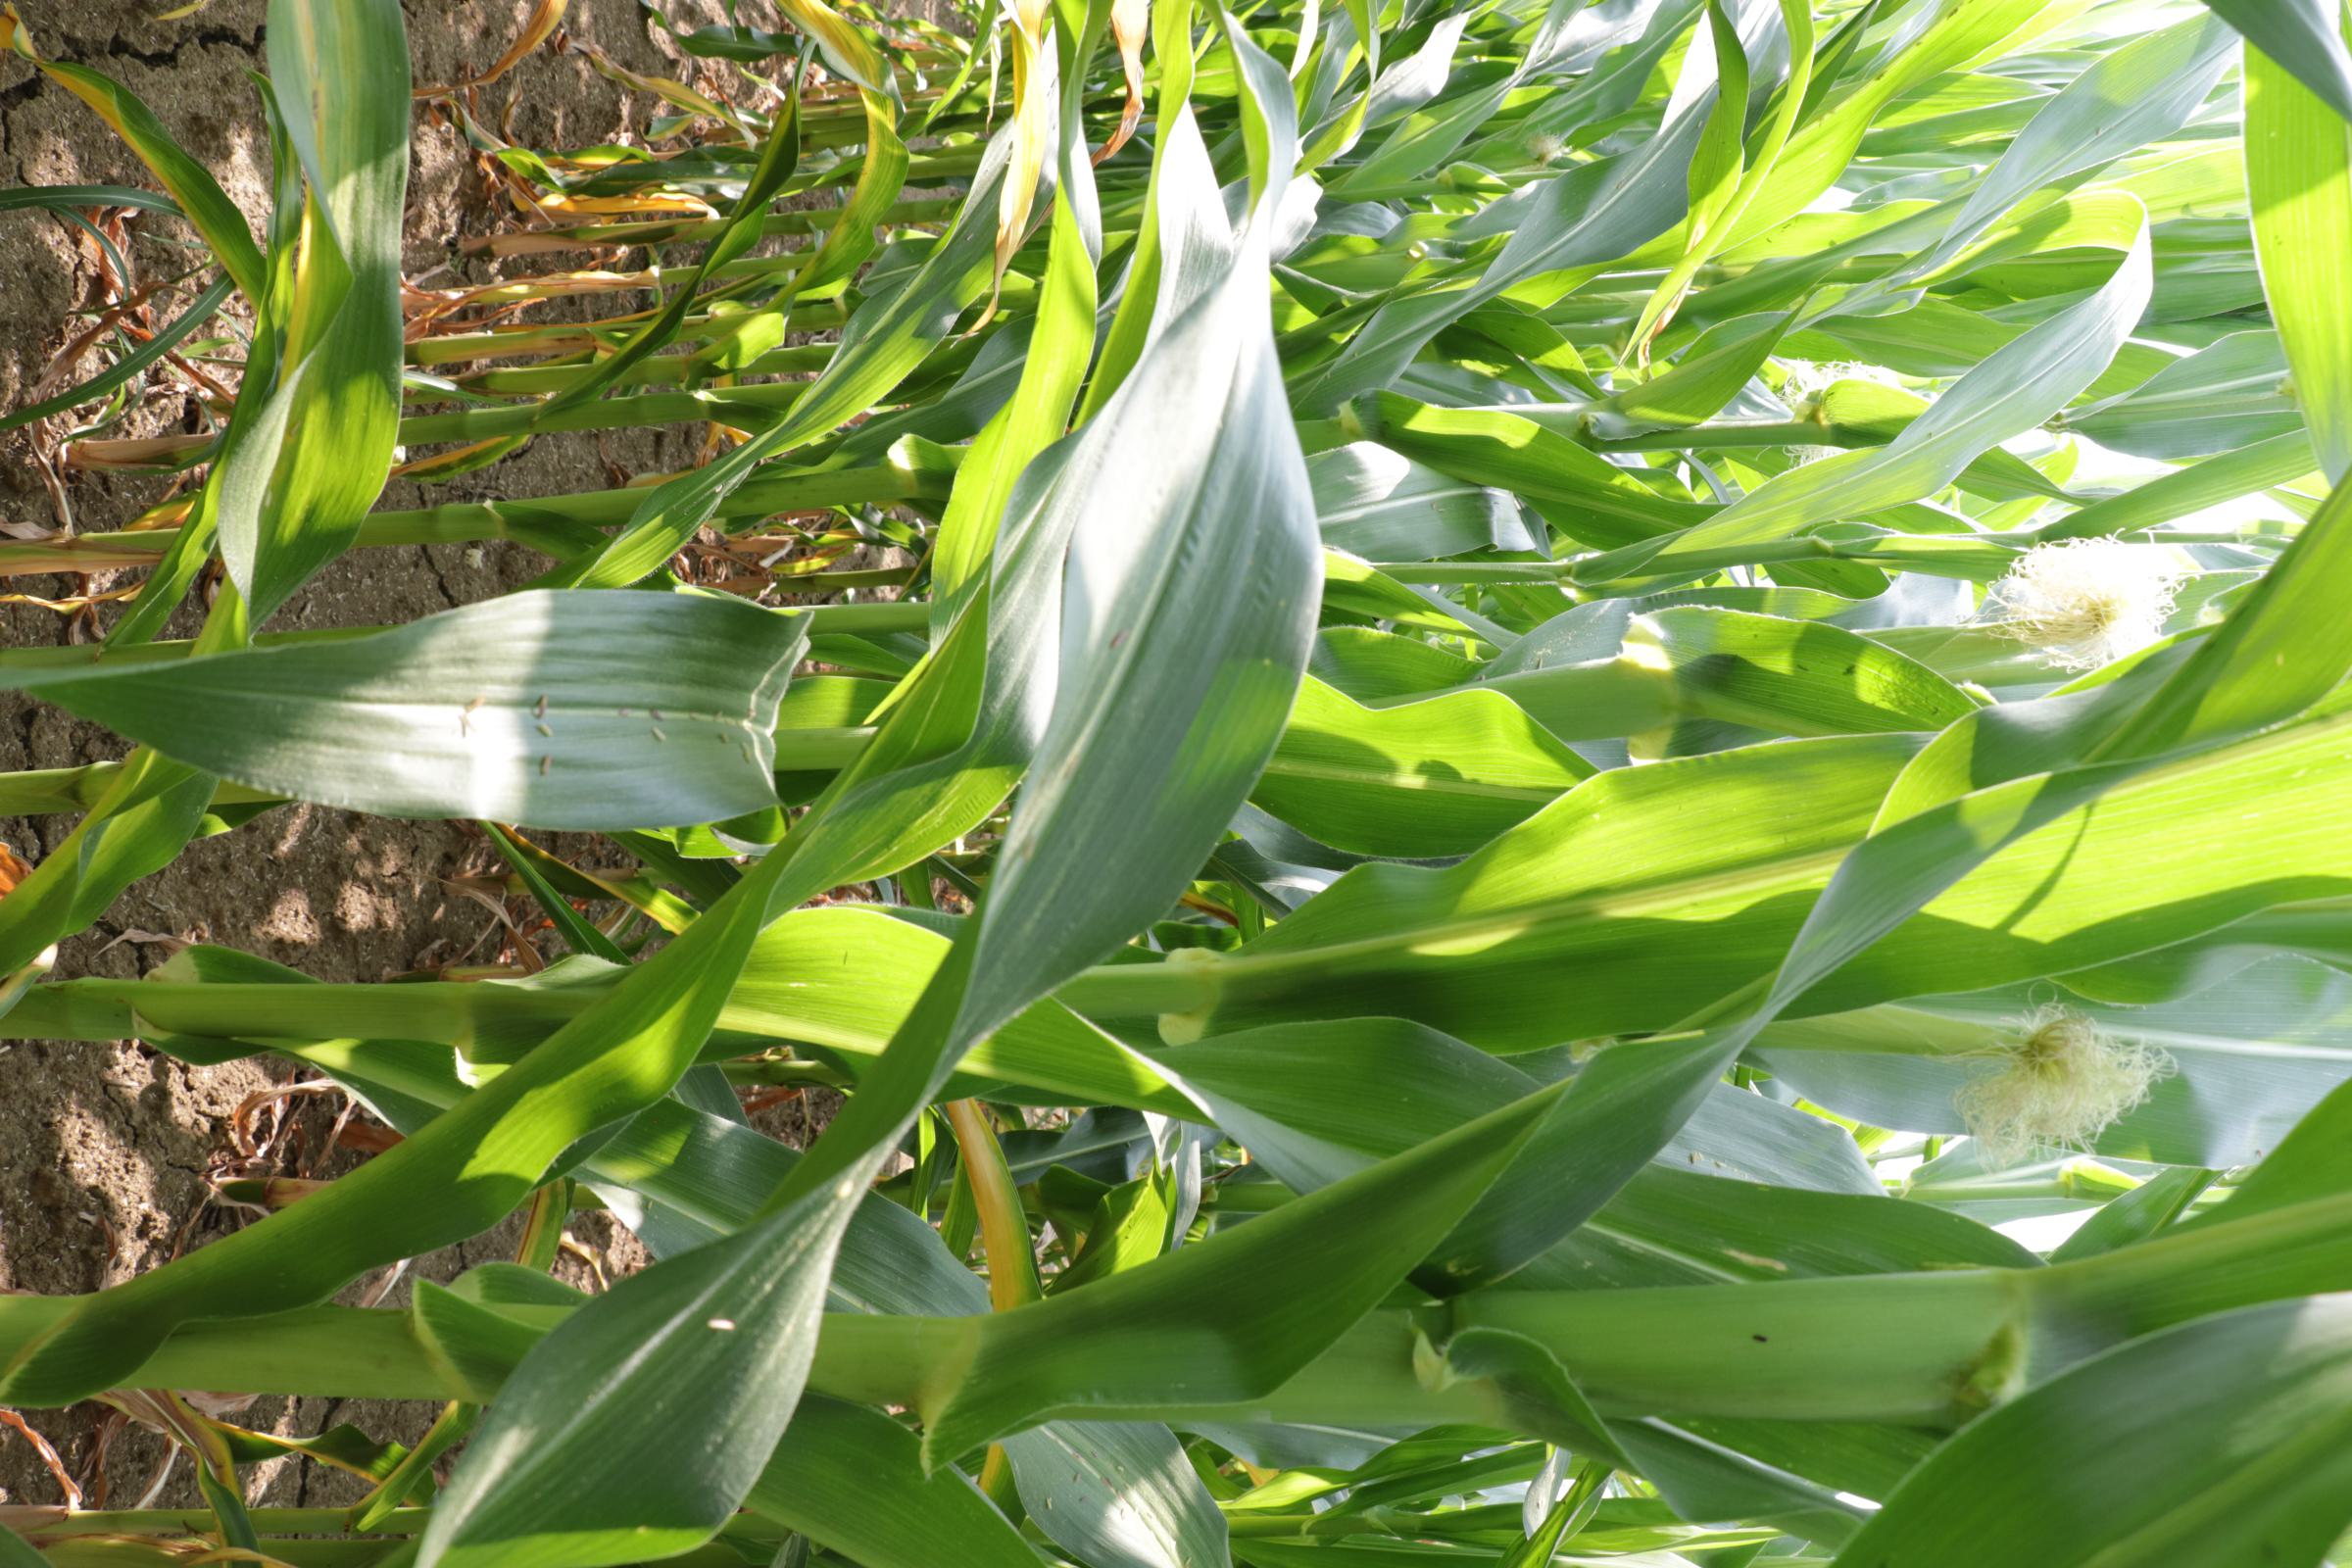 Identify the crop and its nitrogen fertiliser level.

maize, reduced nitrogen fertilisation
